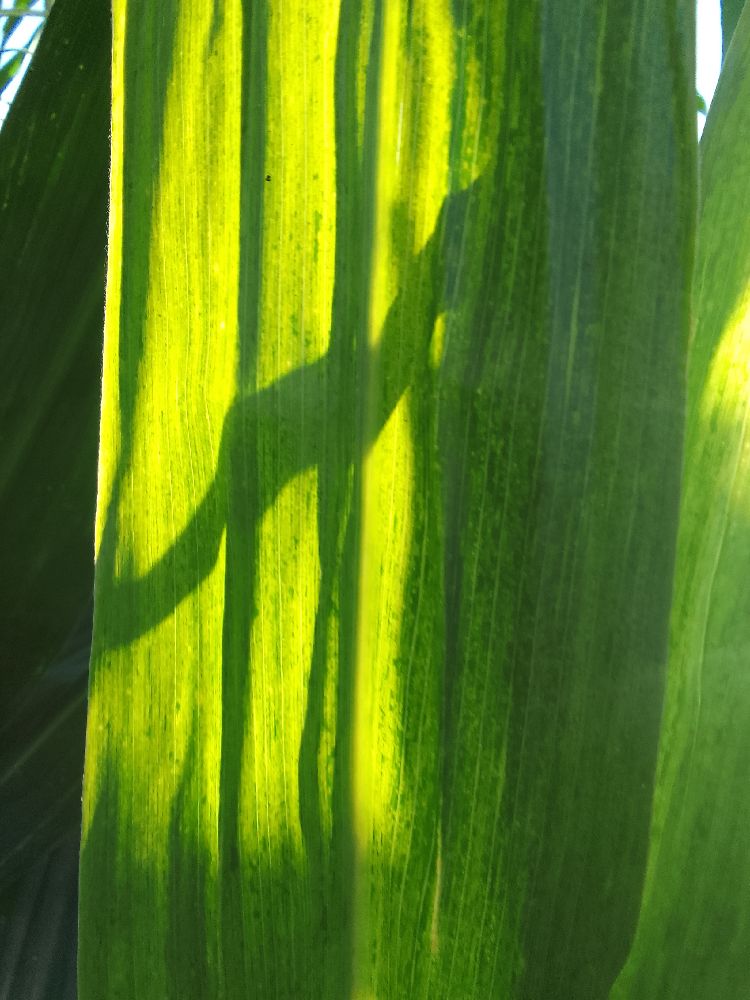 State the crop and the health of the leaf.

maize, maize lethal necrosis
